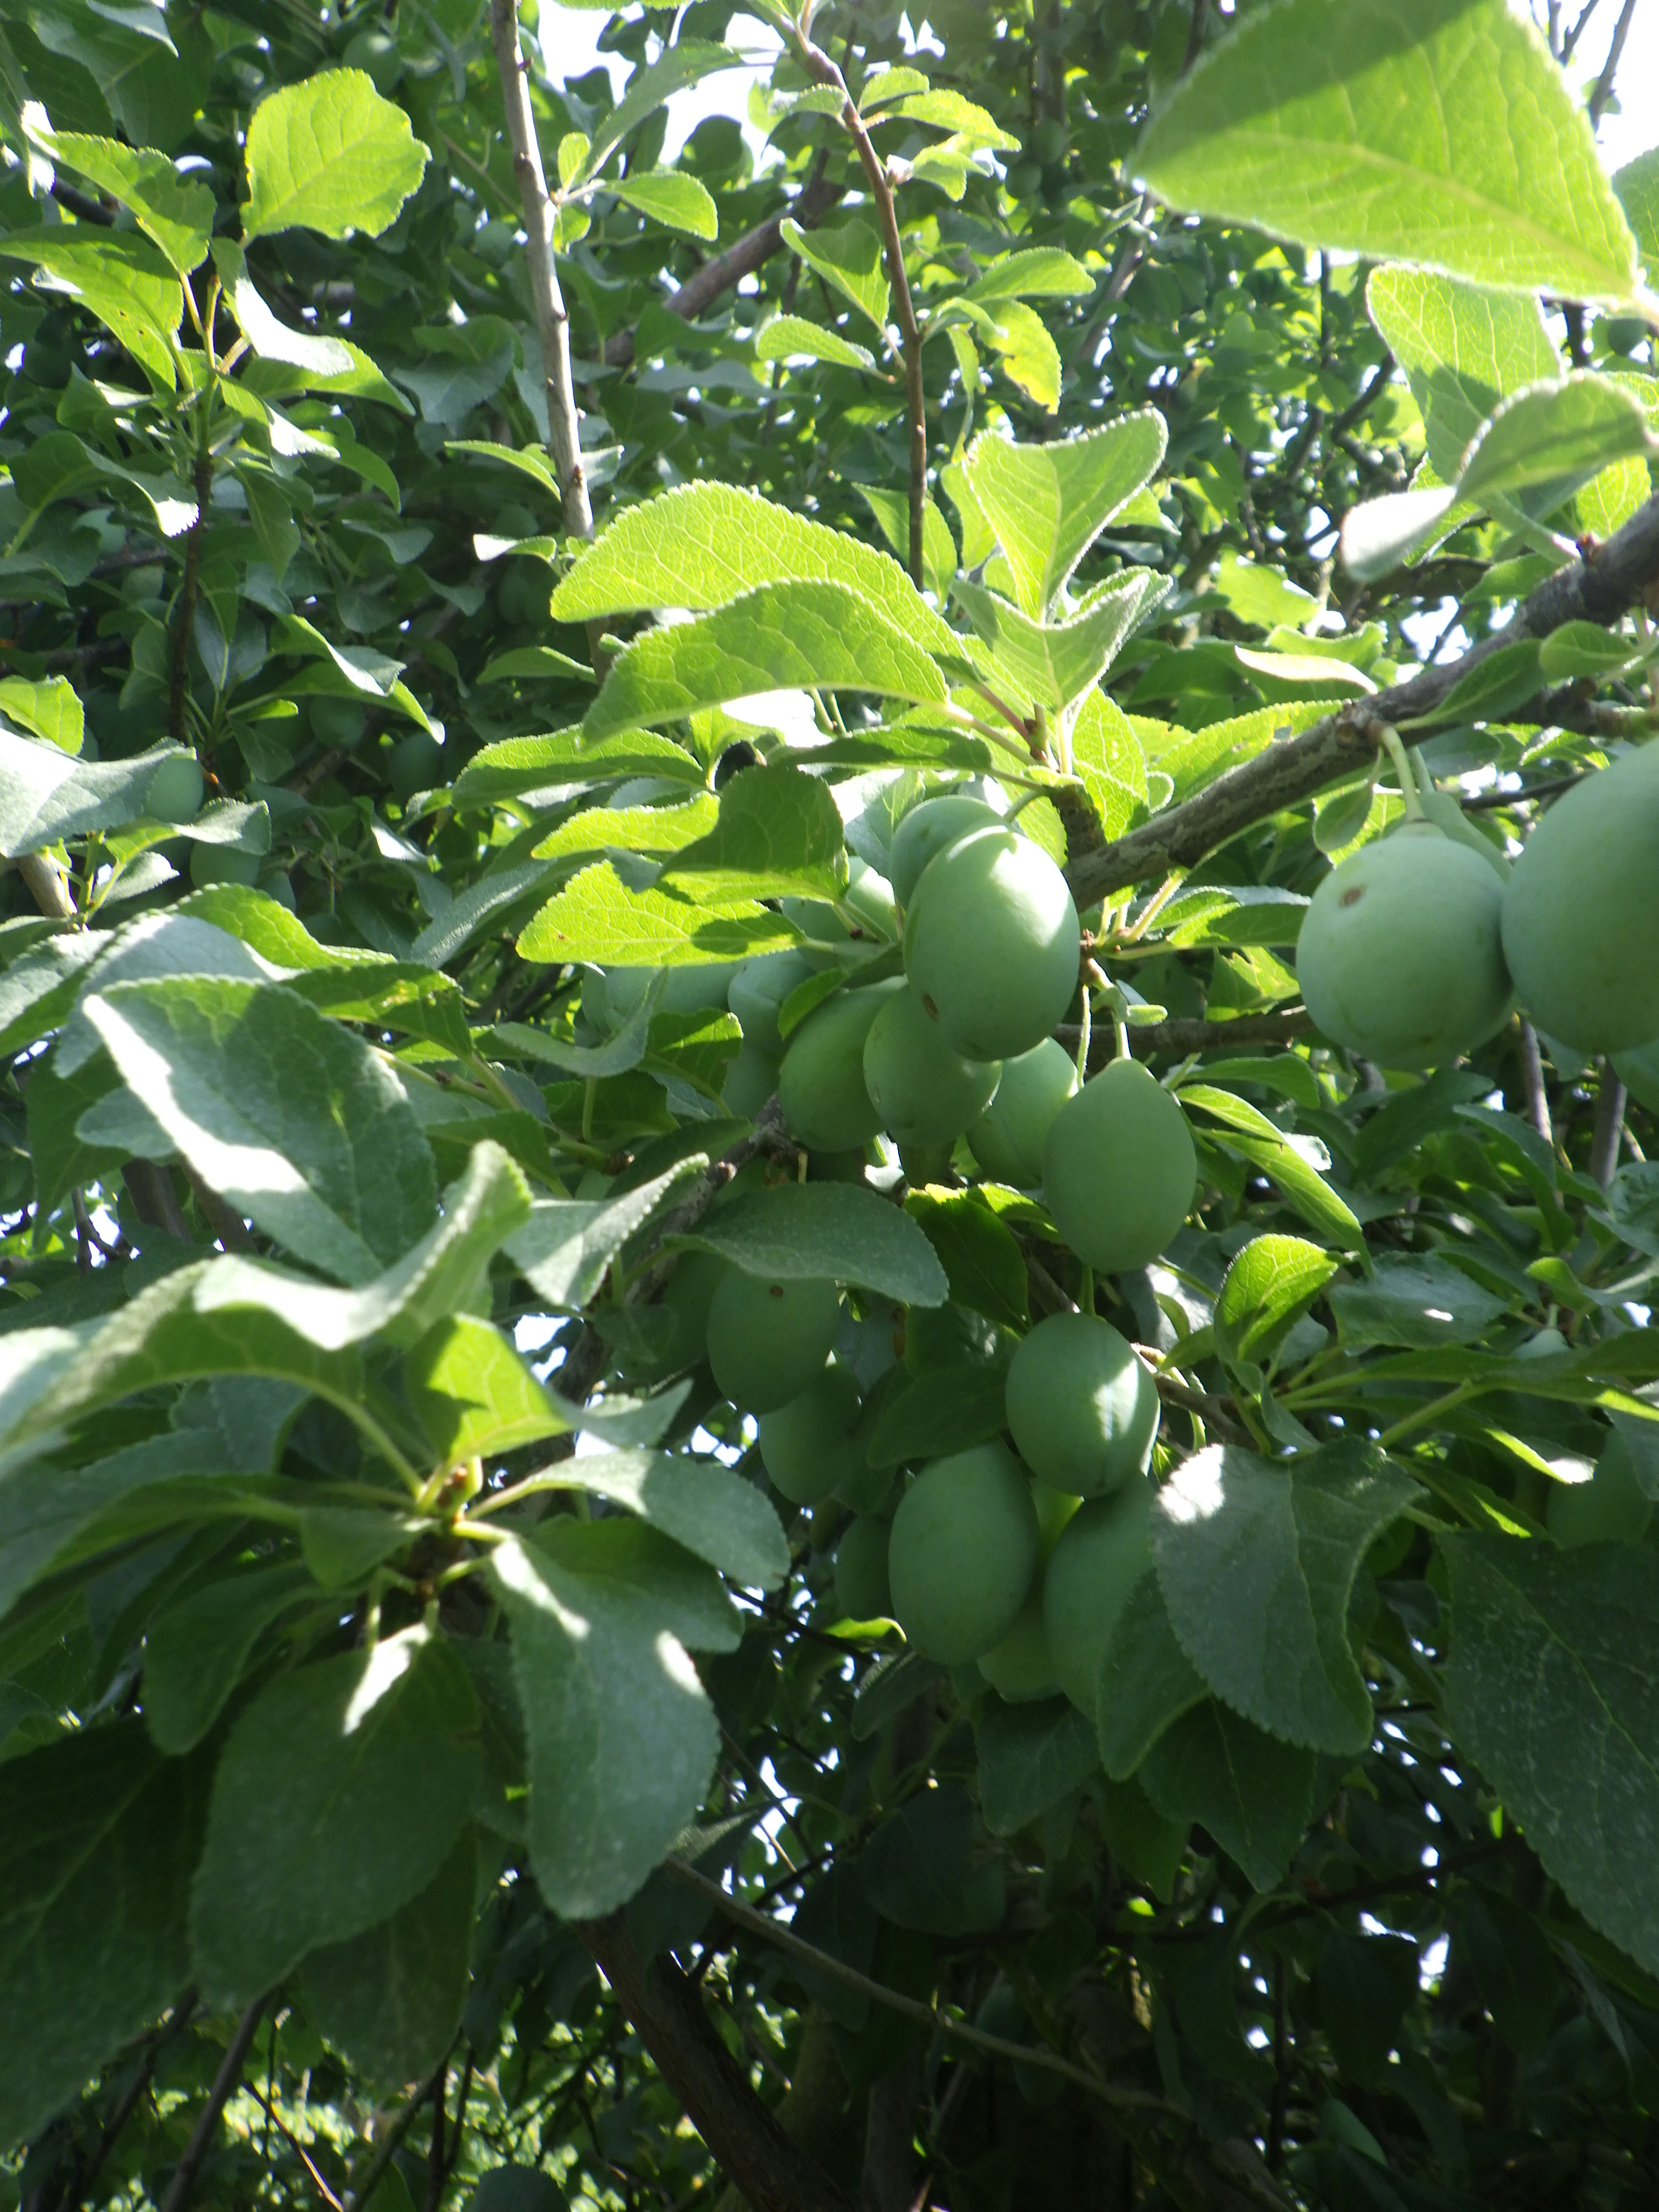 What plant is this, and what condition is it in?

plum, shot hole disease
